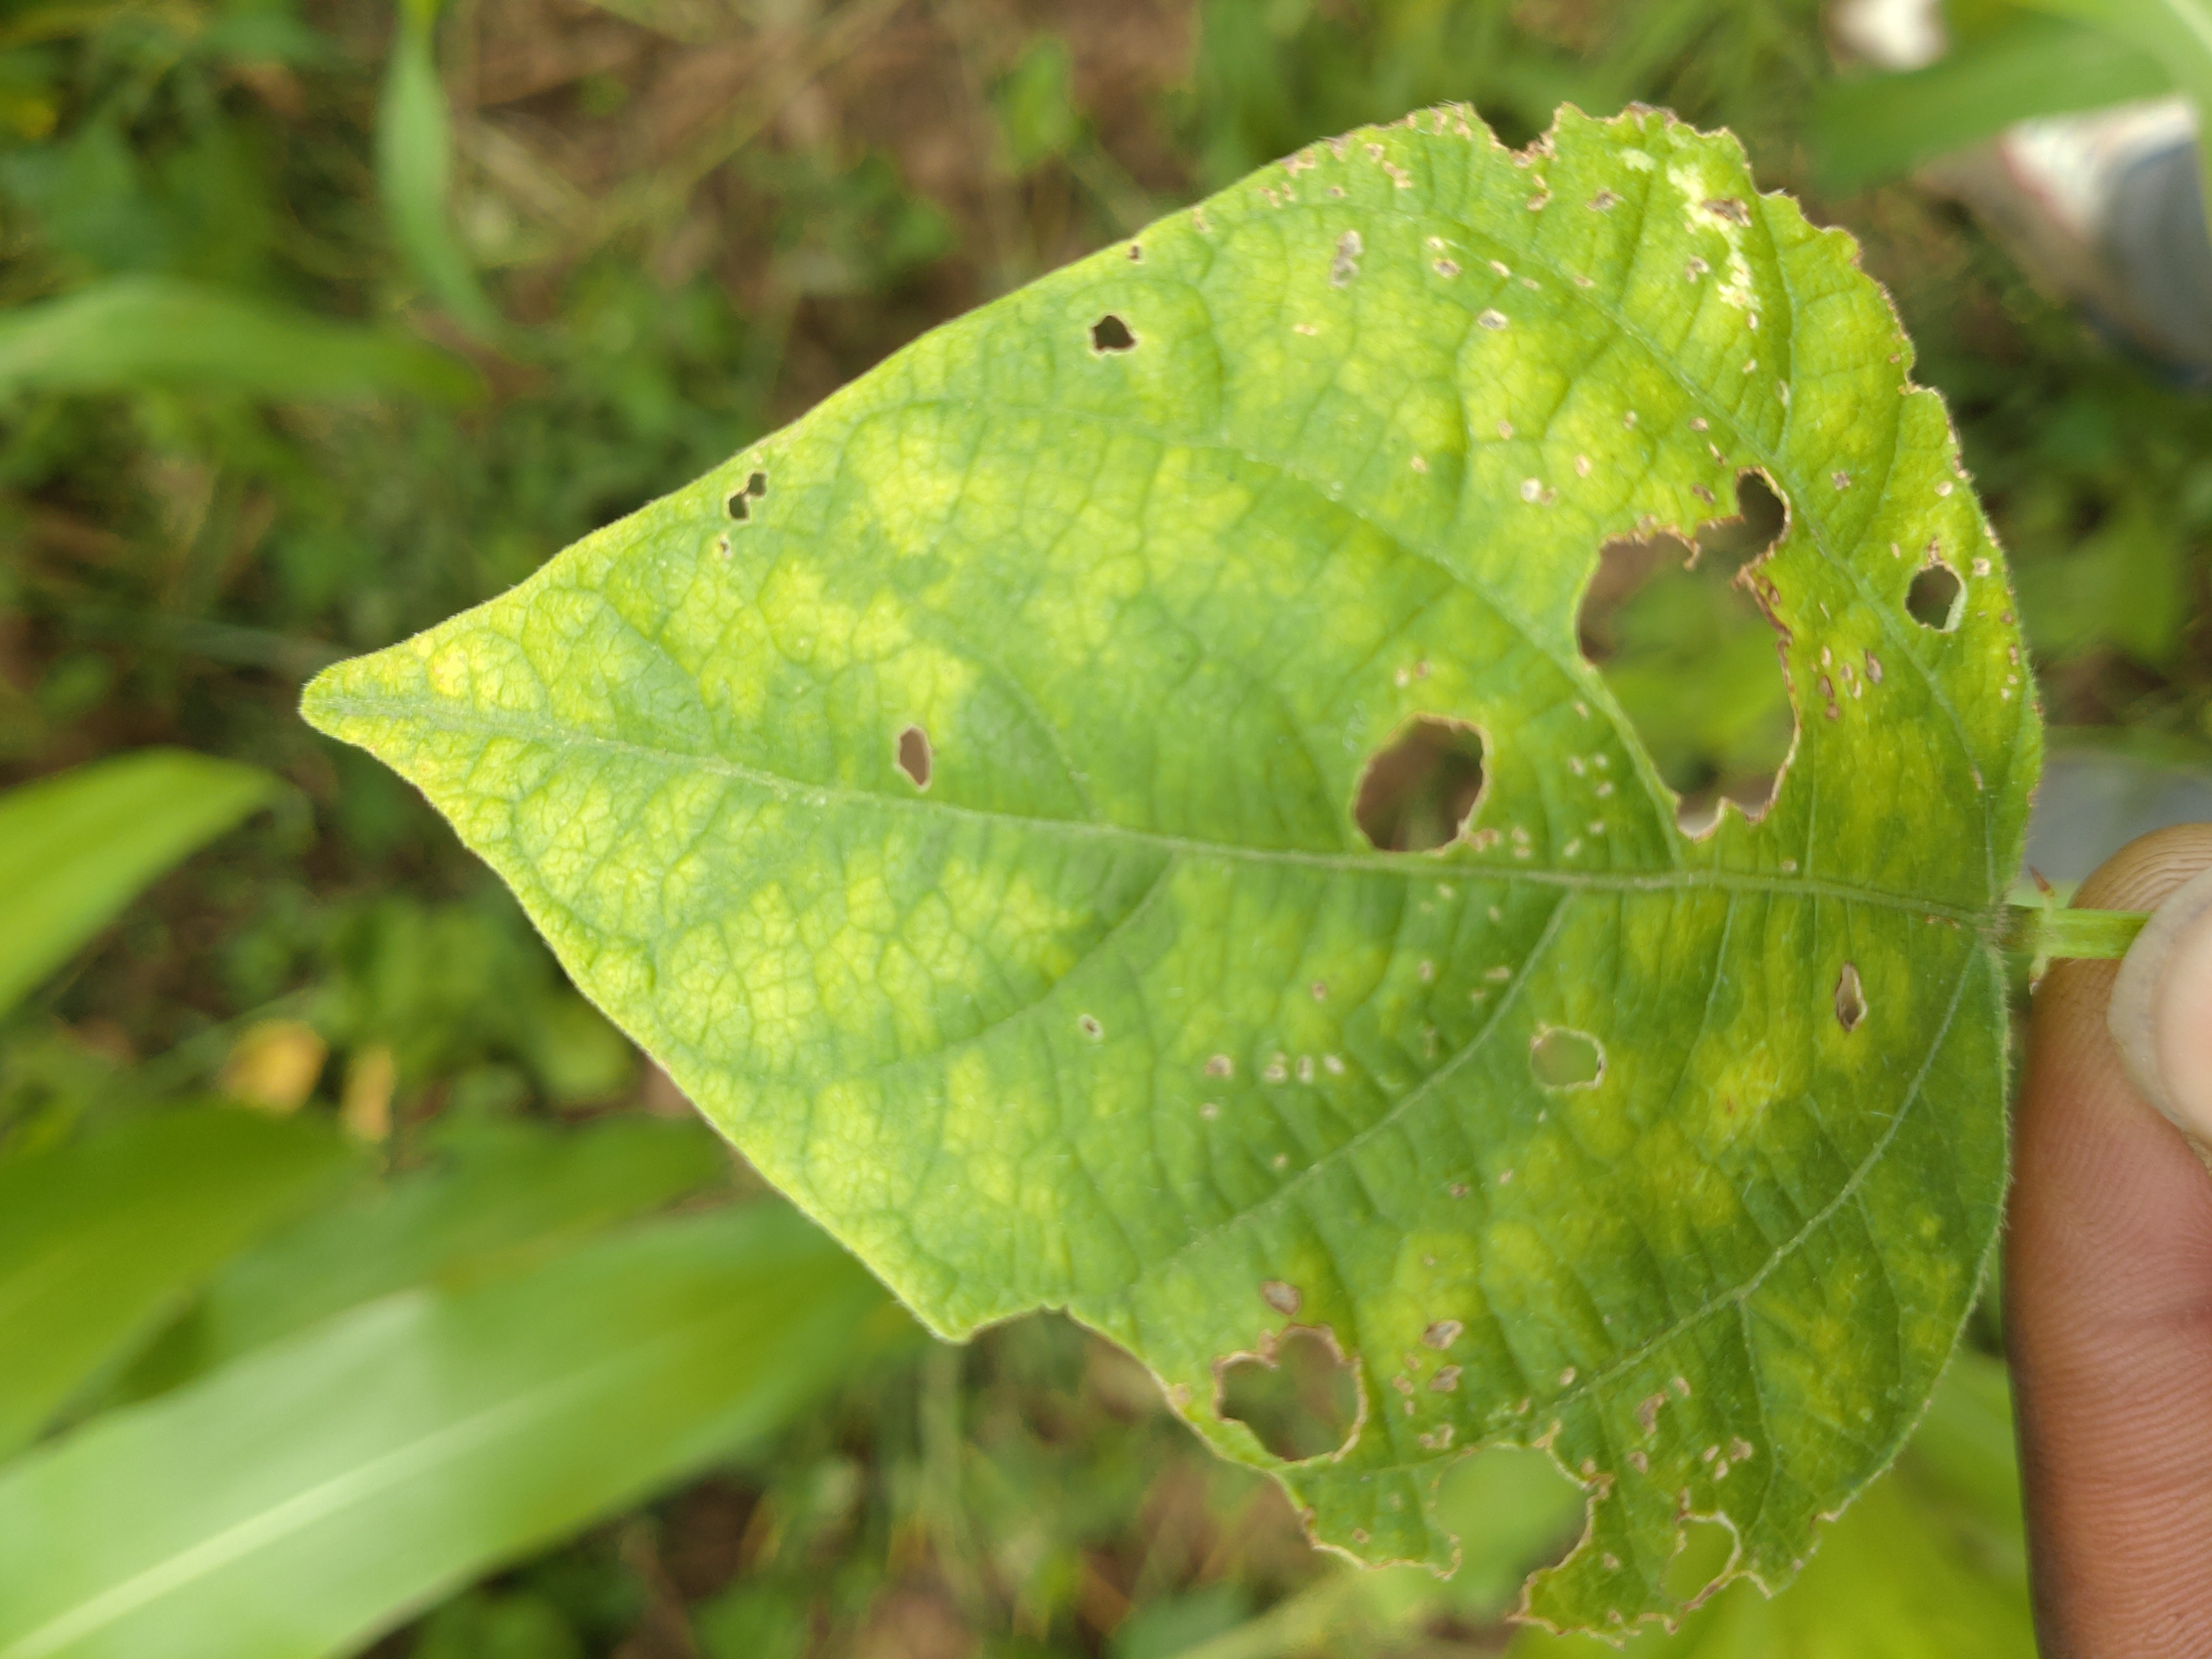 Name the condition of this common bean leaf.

rust
